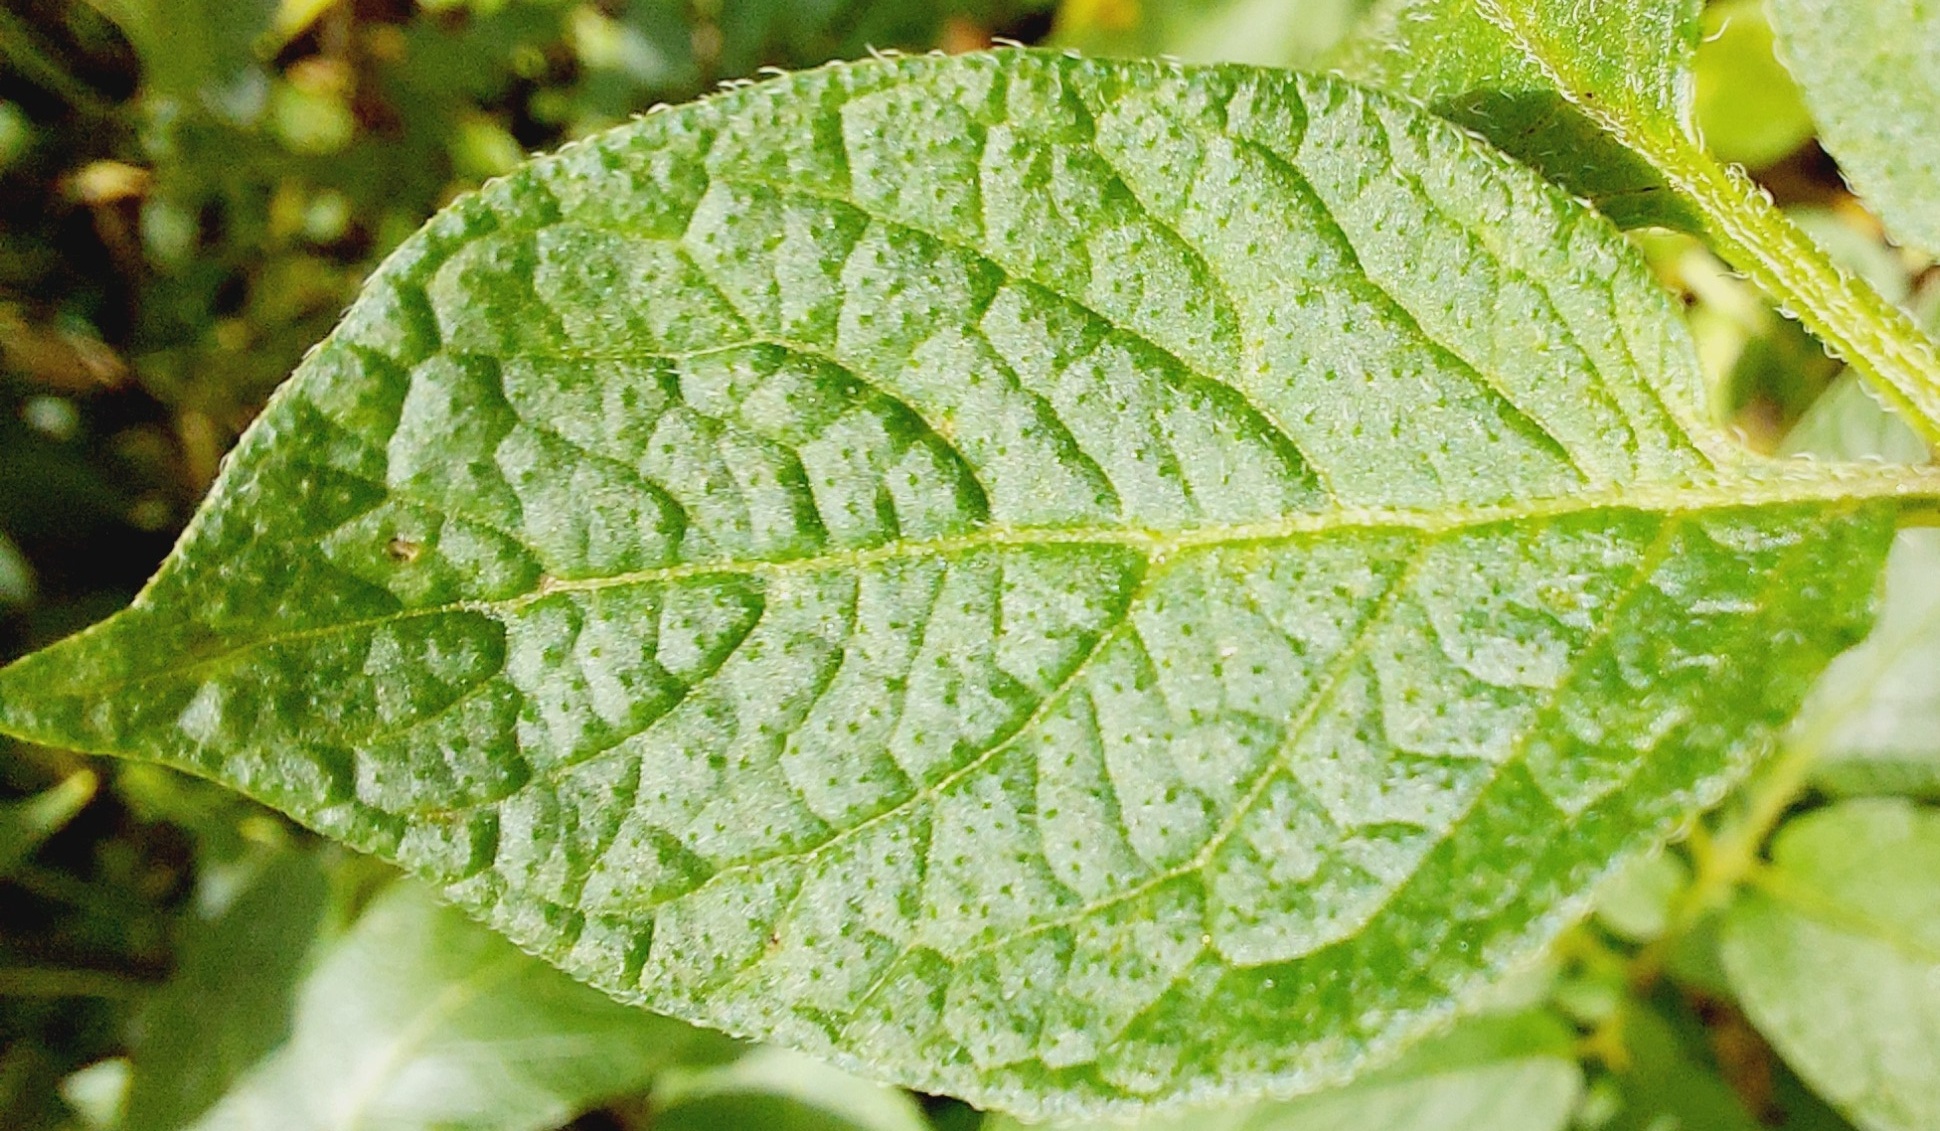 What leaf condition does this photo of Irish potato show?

healthy
